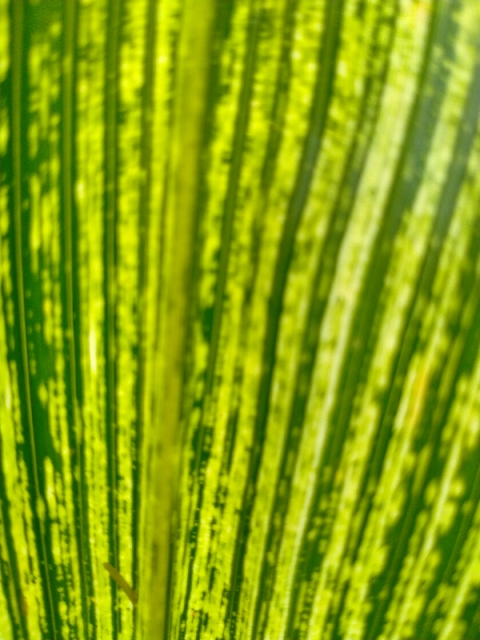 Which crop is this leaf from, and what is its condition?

maize, maize streak virus
